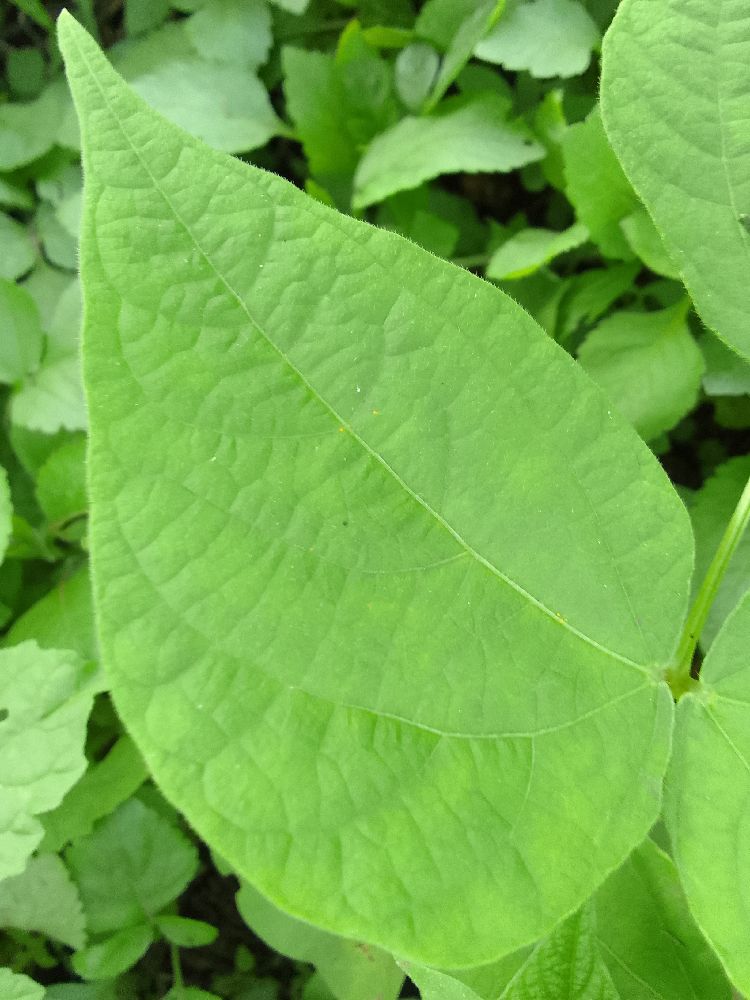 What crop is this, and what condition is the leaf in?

common bean, healthy
